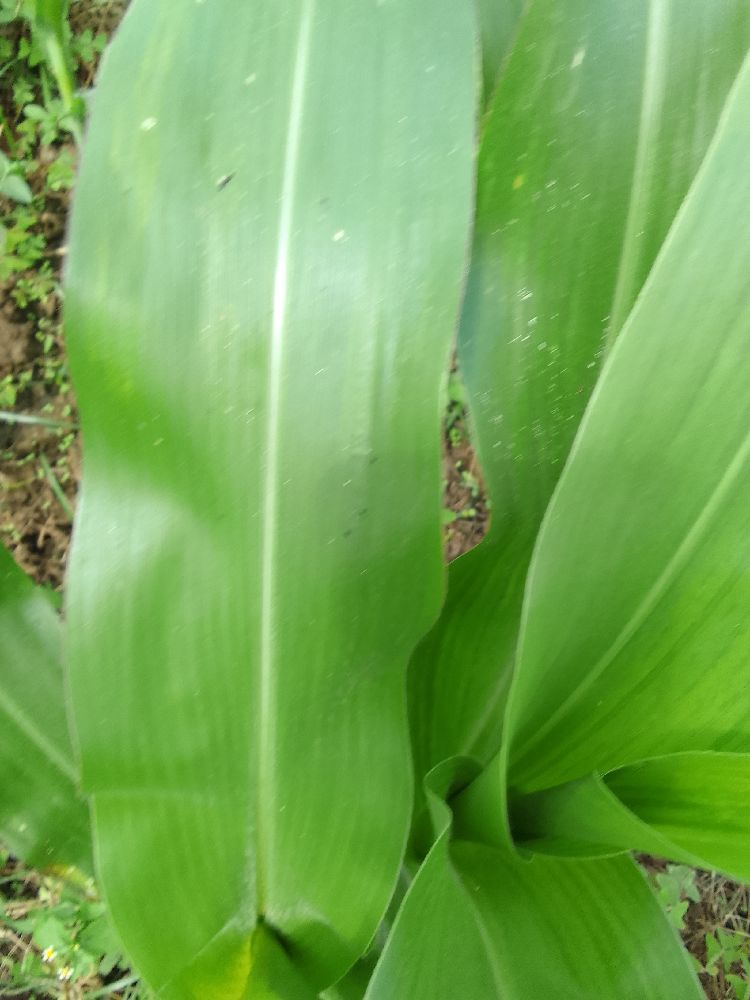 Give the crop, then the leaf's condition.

maize, healthy
